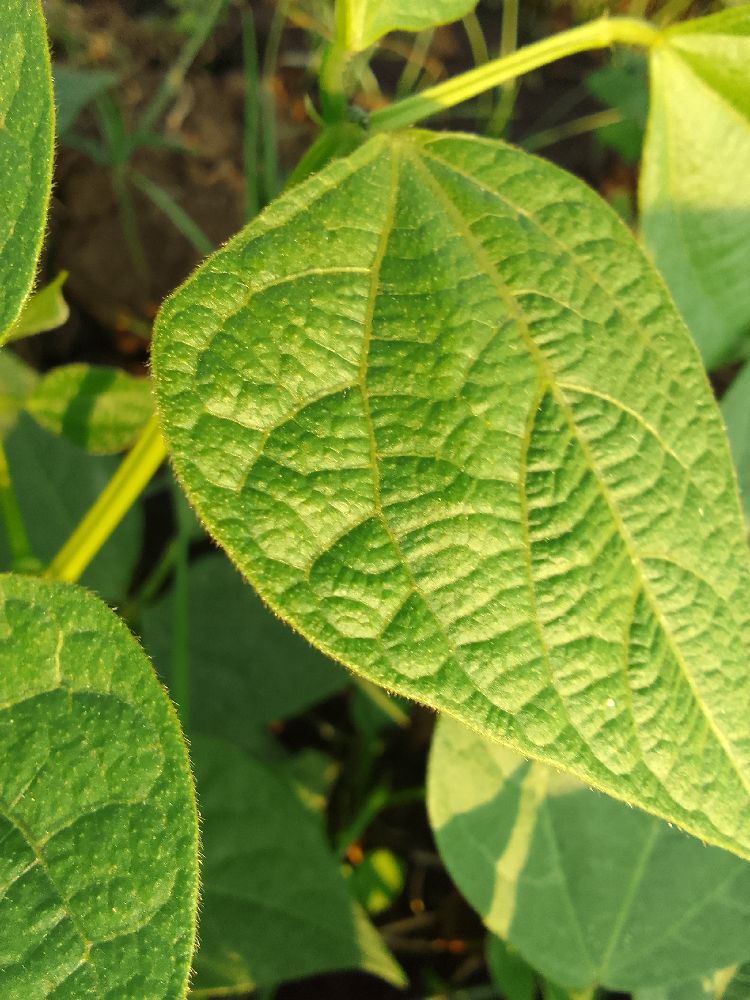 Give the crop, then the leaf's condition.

common bean, healthy
